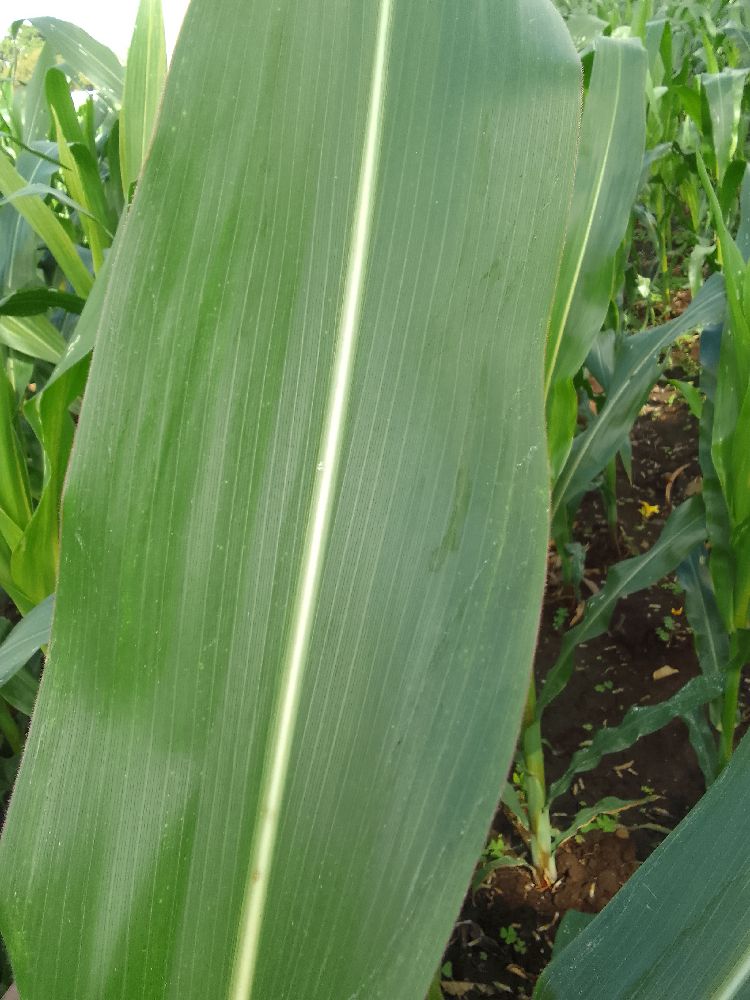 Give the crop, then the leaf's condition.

maize, healthy
